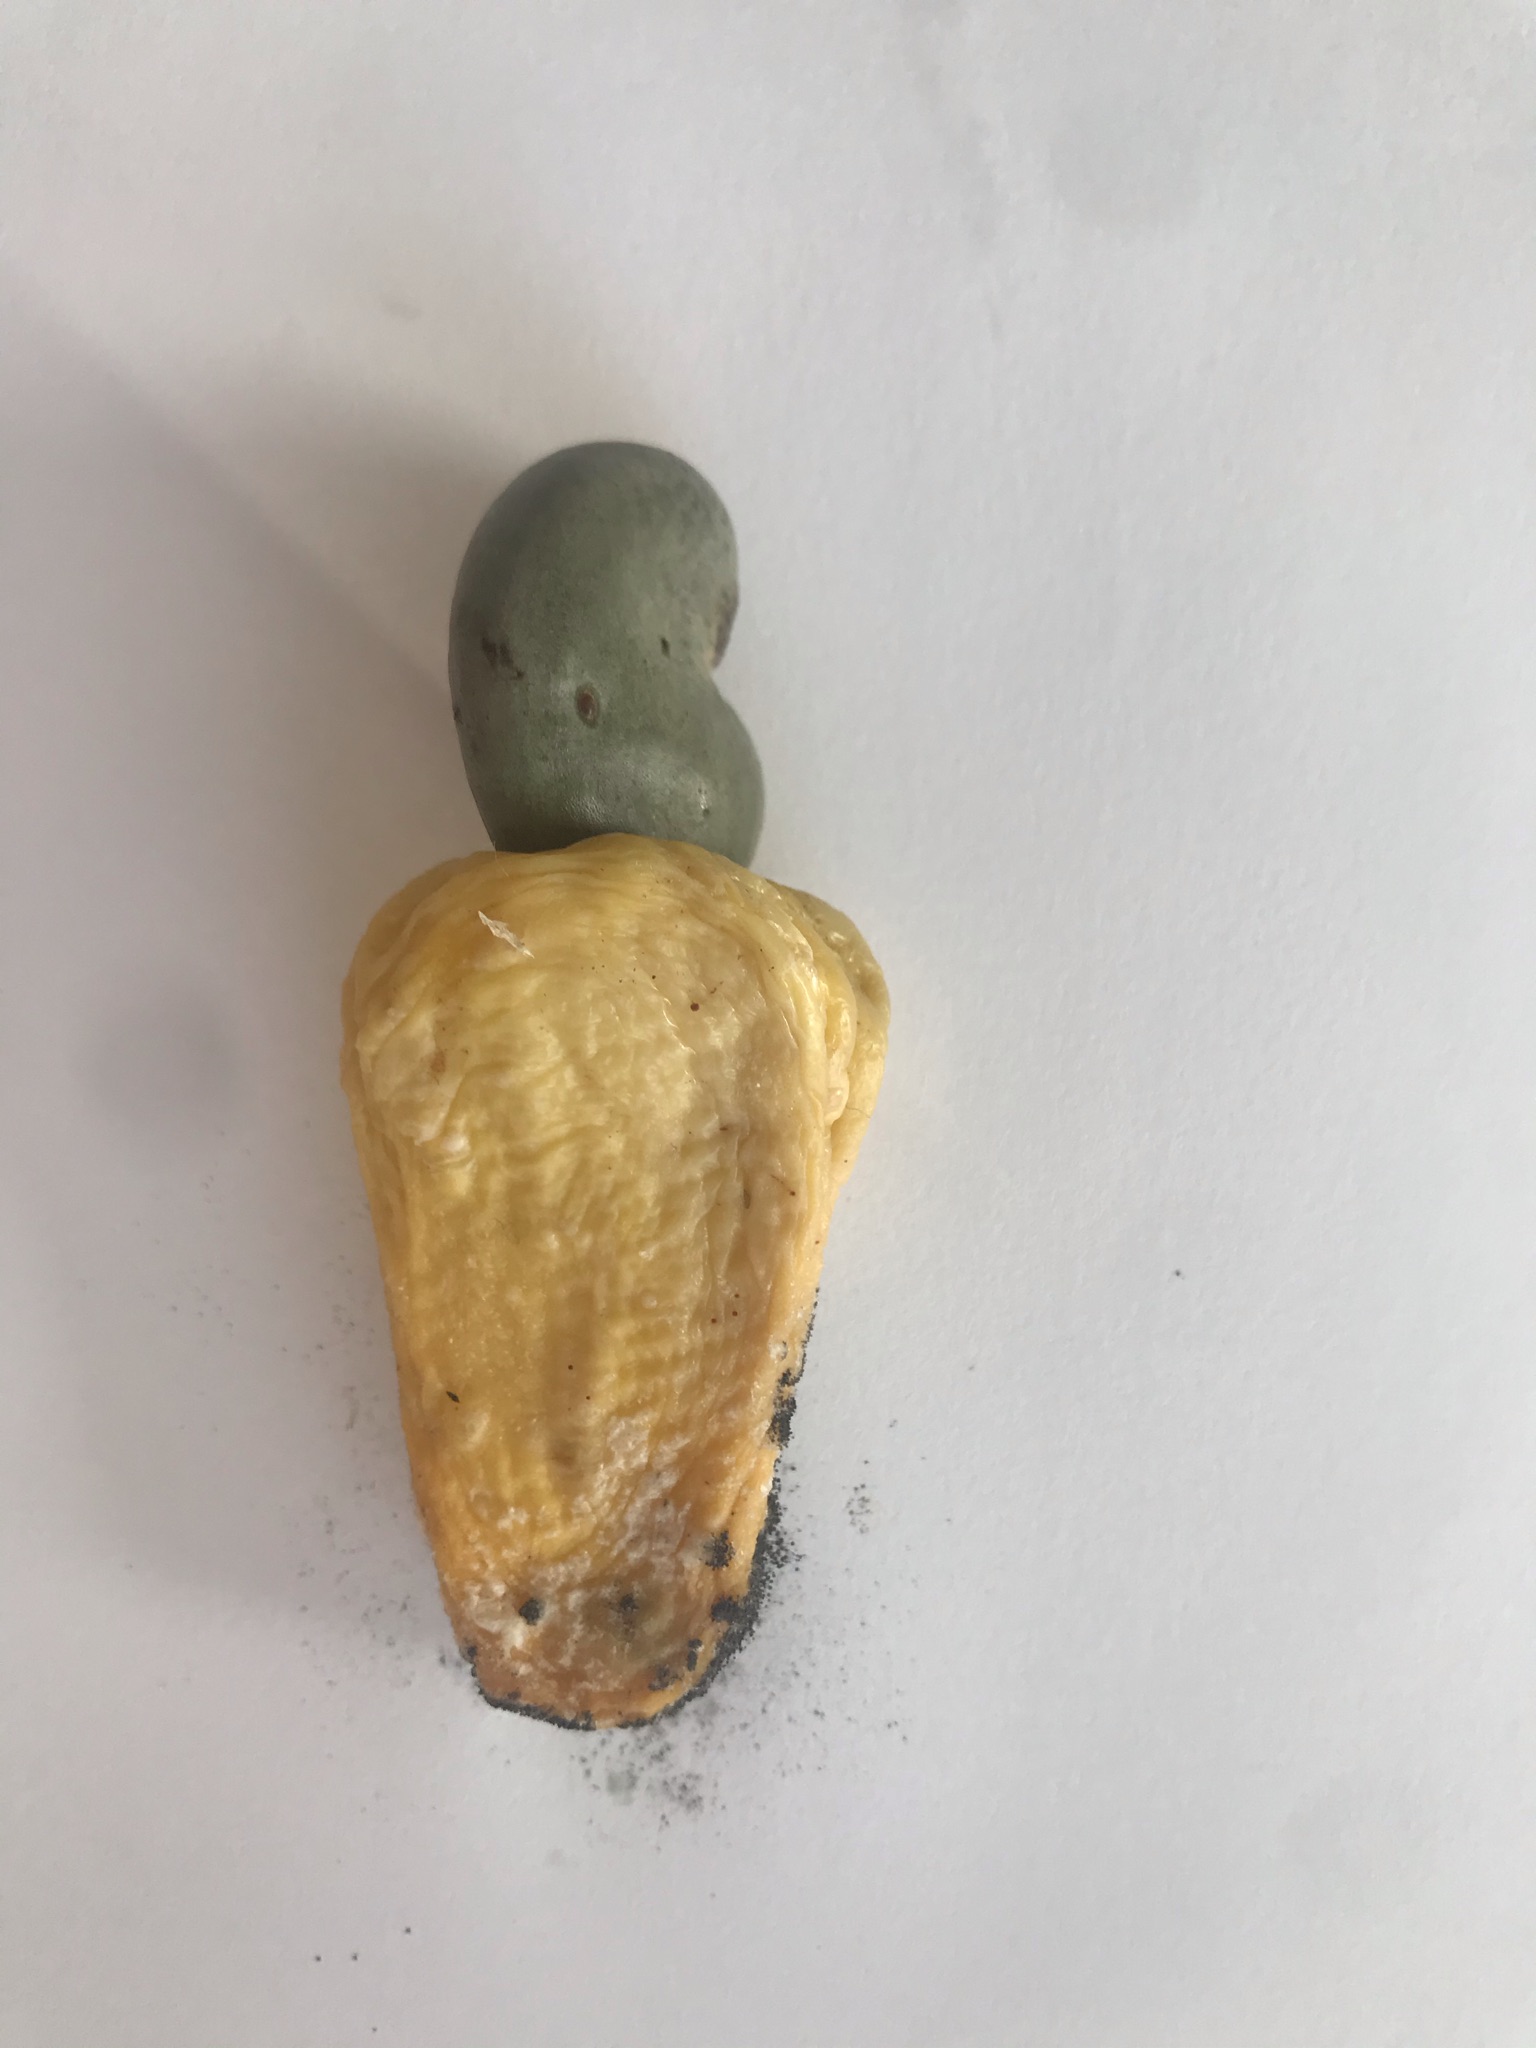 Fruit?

caju amarelo
